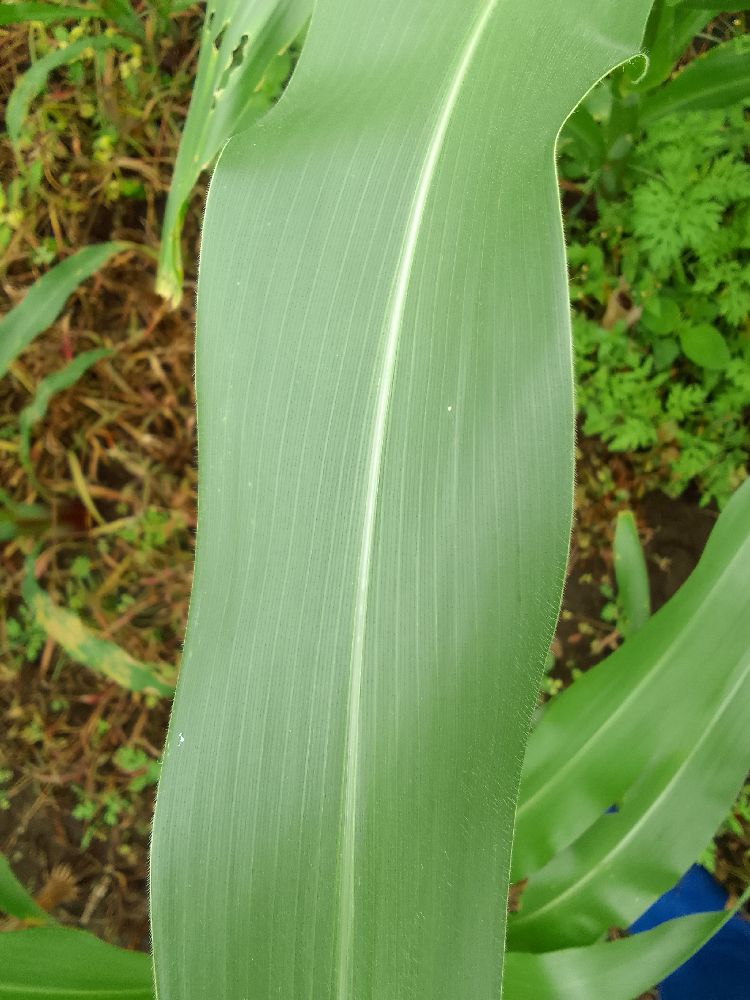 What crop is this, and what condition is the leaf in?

maize, healthy
